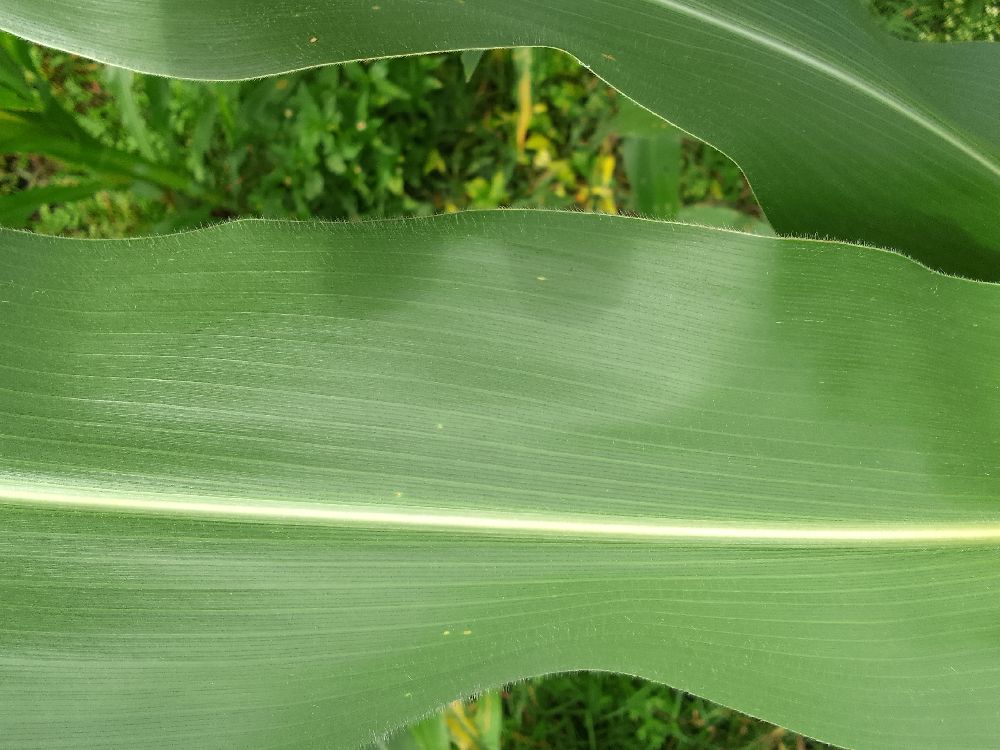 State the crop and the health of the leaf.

maize, healthy
